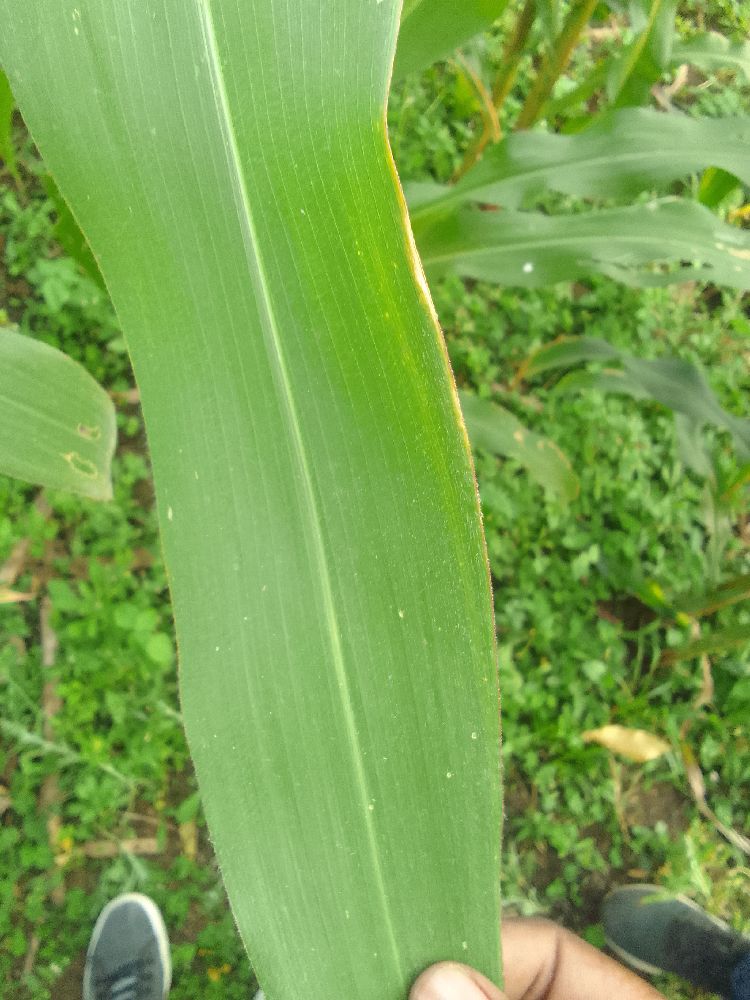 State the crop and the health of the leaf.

maize, healthy
